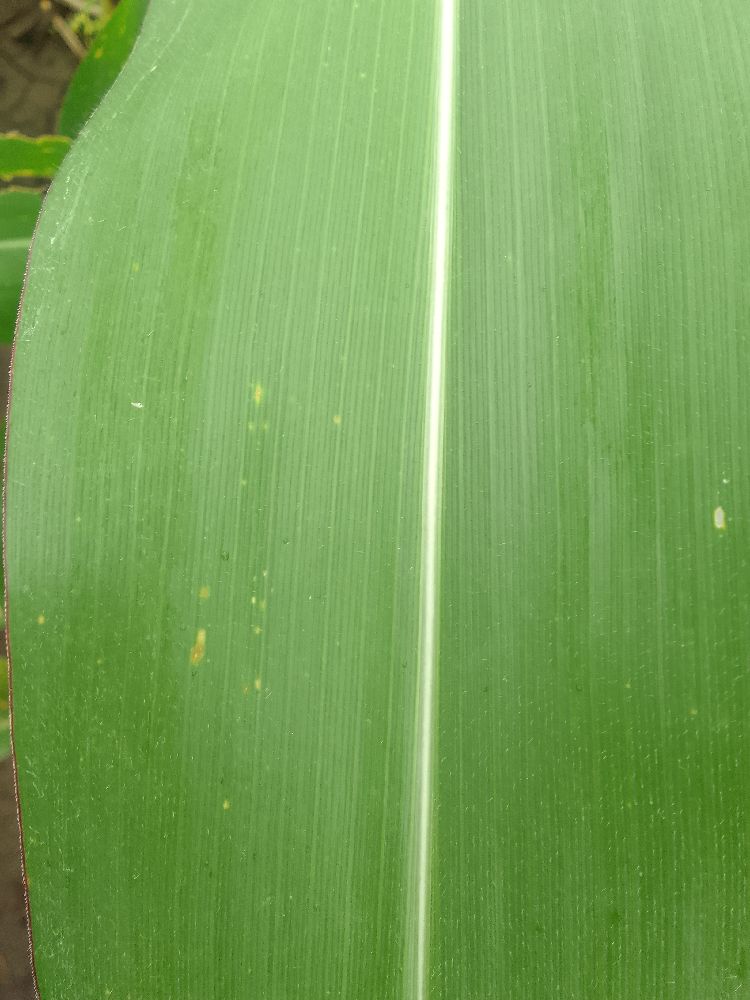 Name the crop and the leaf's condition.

maize, healthy
